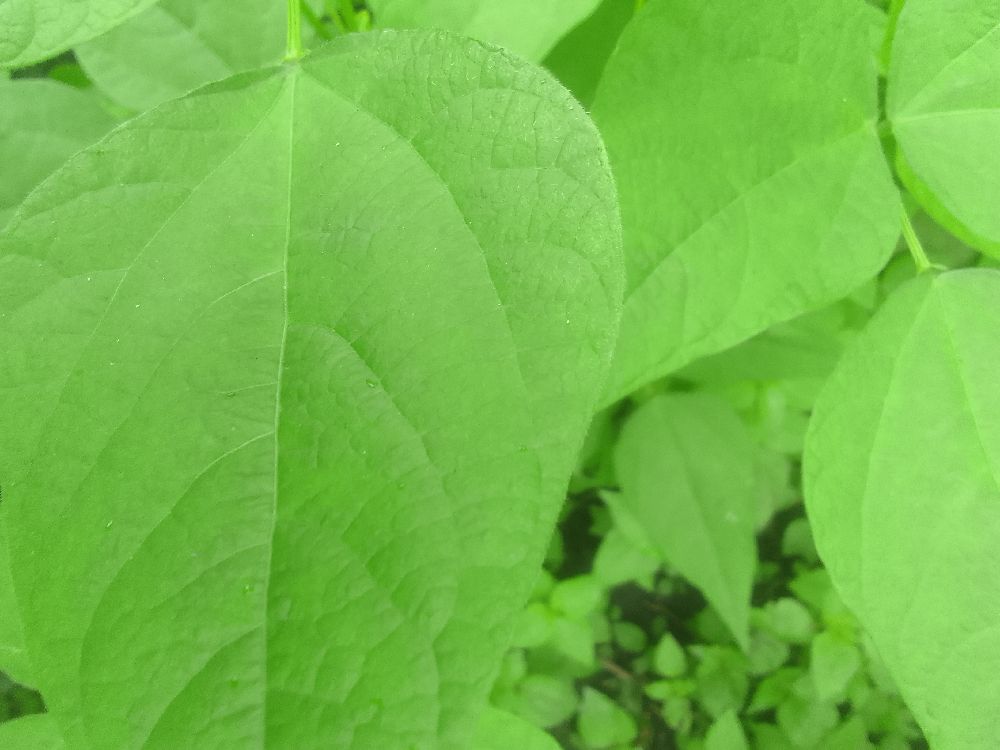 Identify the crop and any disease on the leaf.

common bean, healthy
